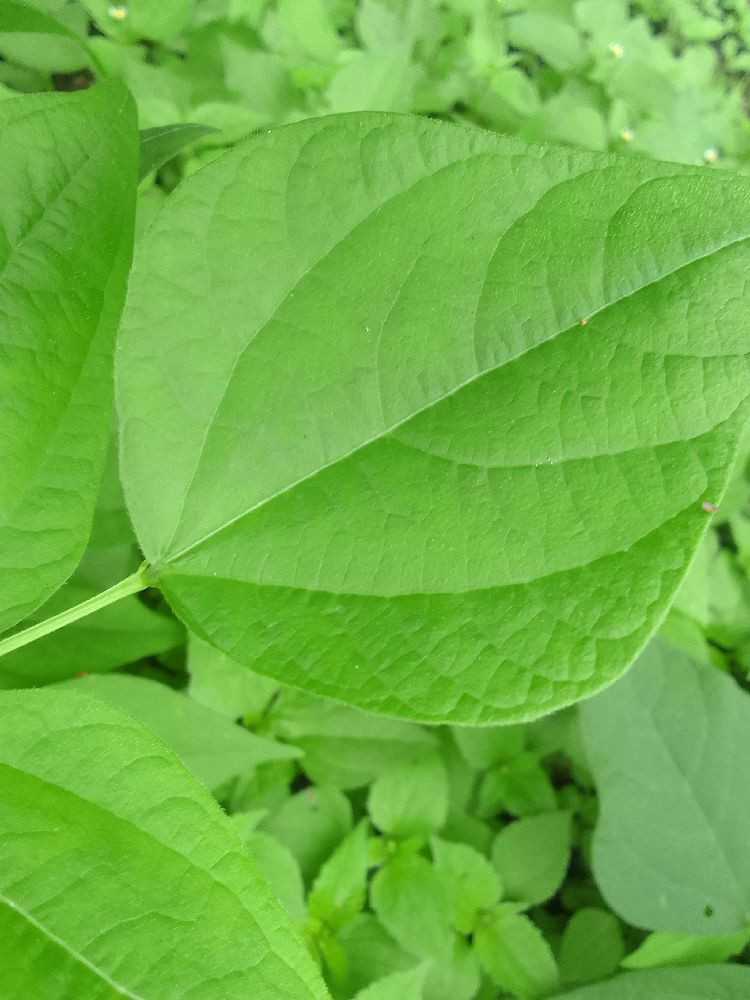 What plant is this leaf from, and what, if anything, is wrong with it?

common bean, healthy
